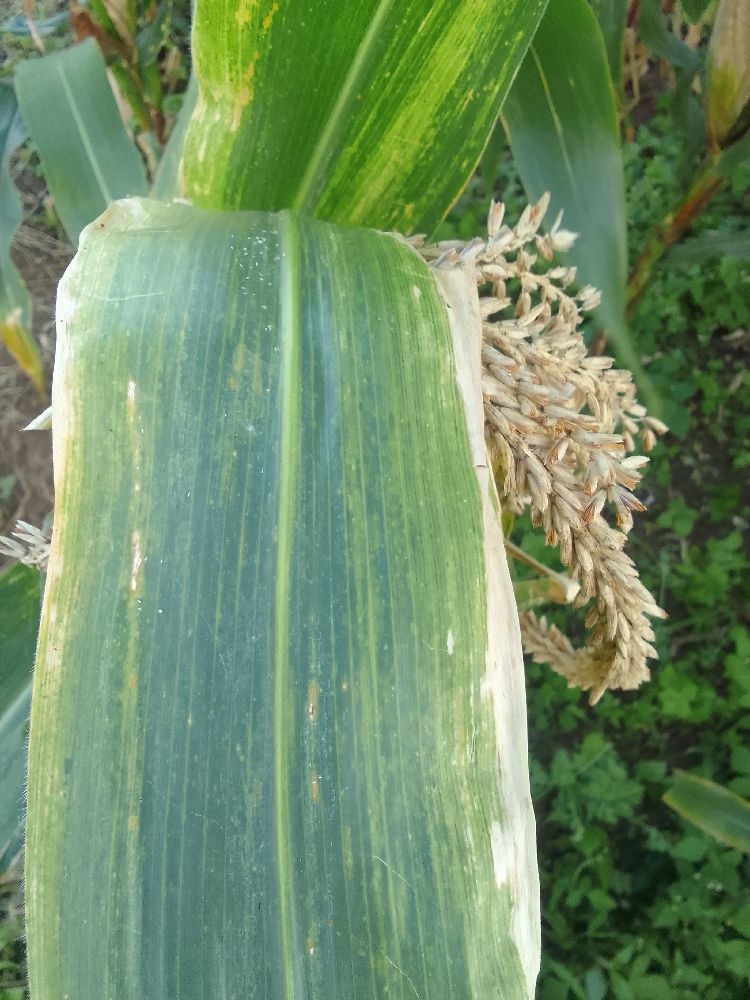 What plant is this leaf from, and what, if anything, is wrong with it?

maize, maize lethal necrosis
